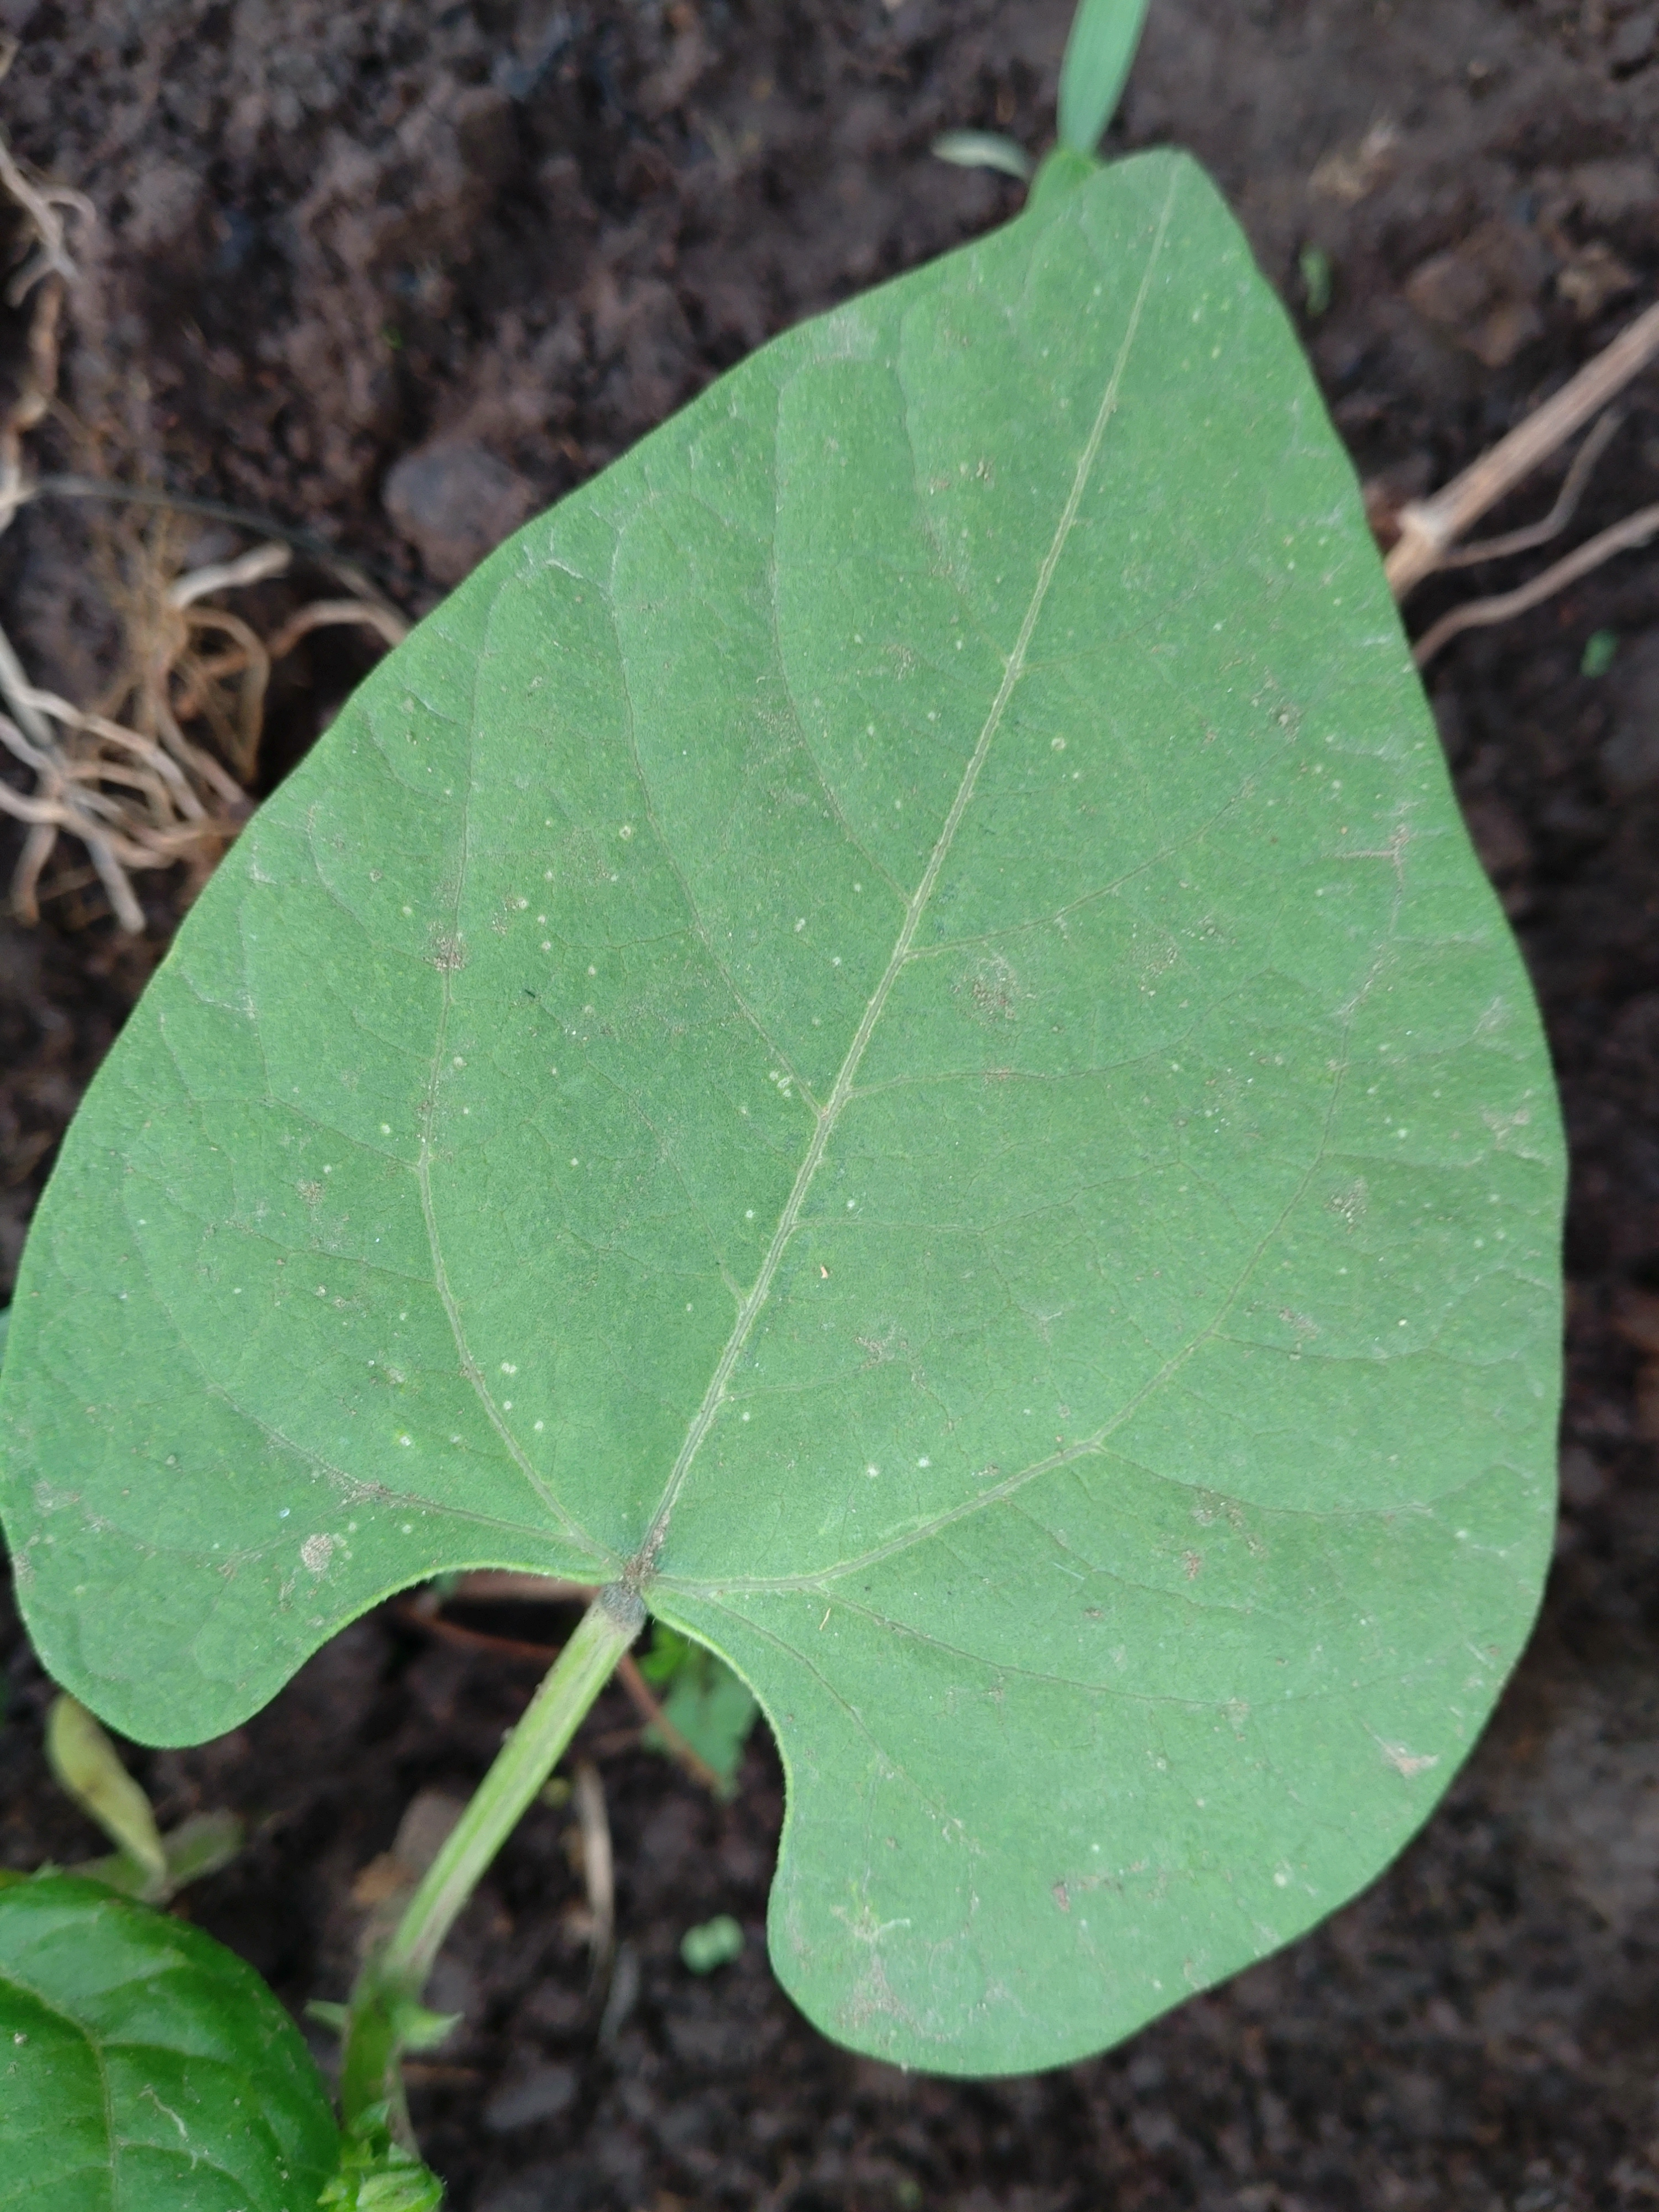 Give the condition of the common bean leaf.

healthy
